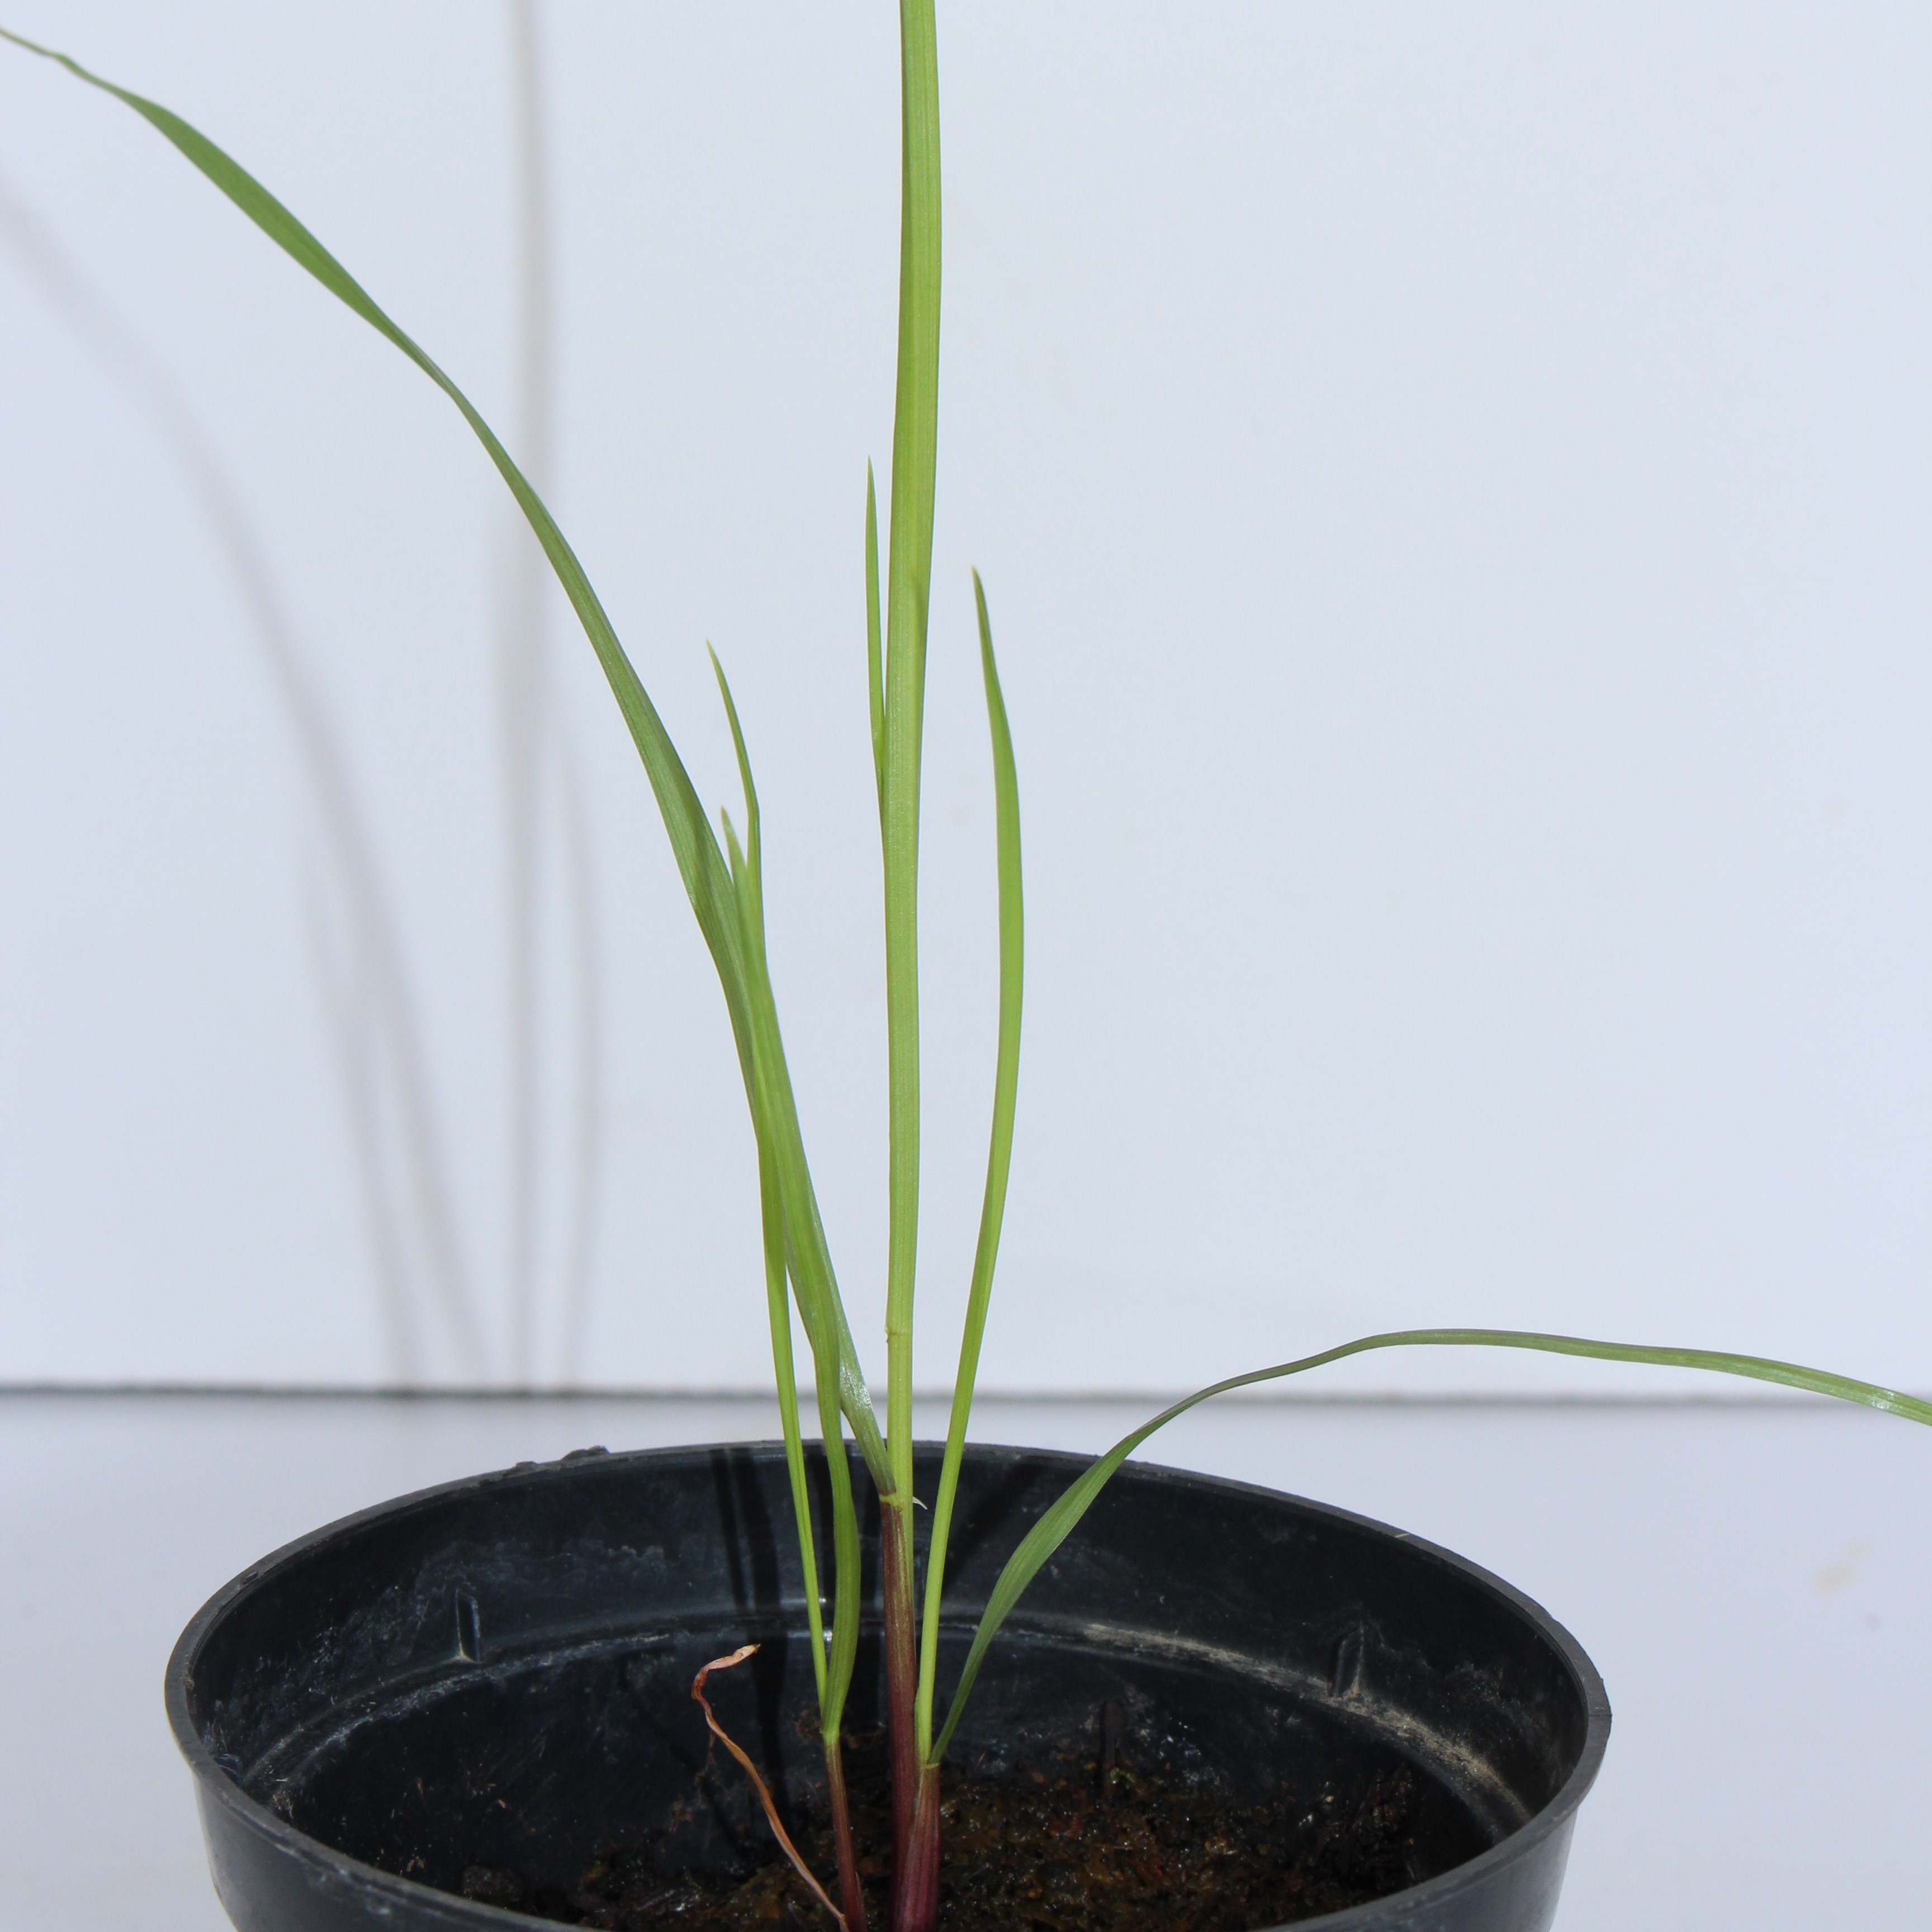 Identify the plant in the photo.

Lolium multiflorum
